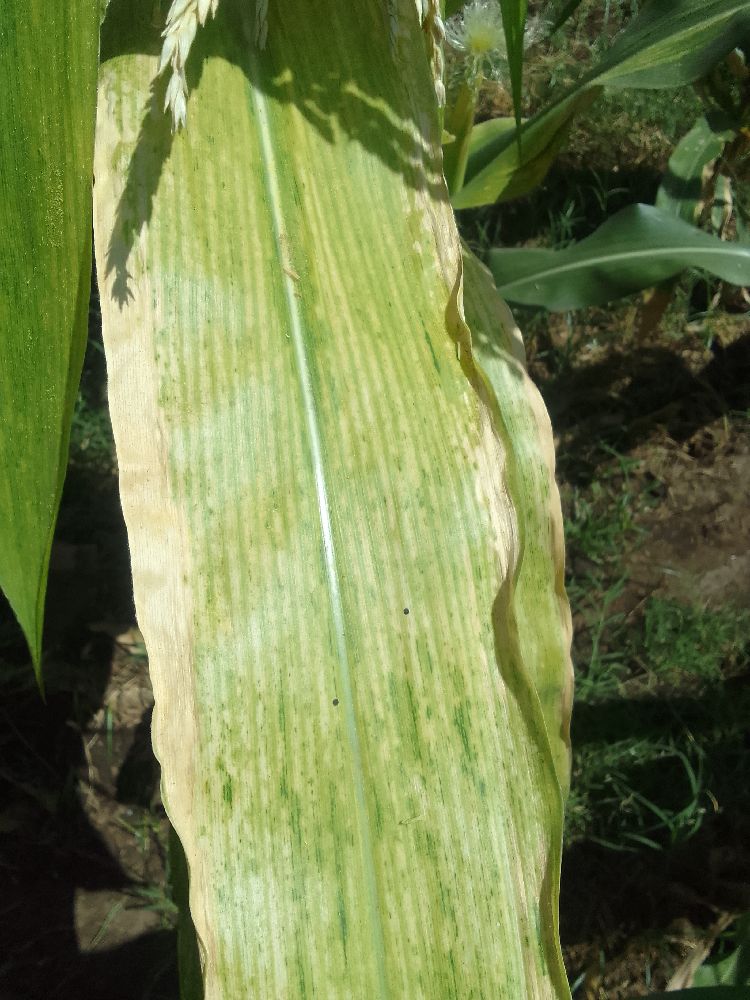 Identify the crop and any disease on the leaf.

maize, maize lethal necrosis
